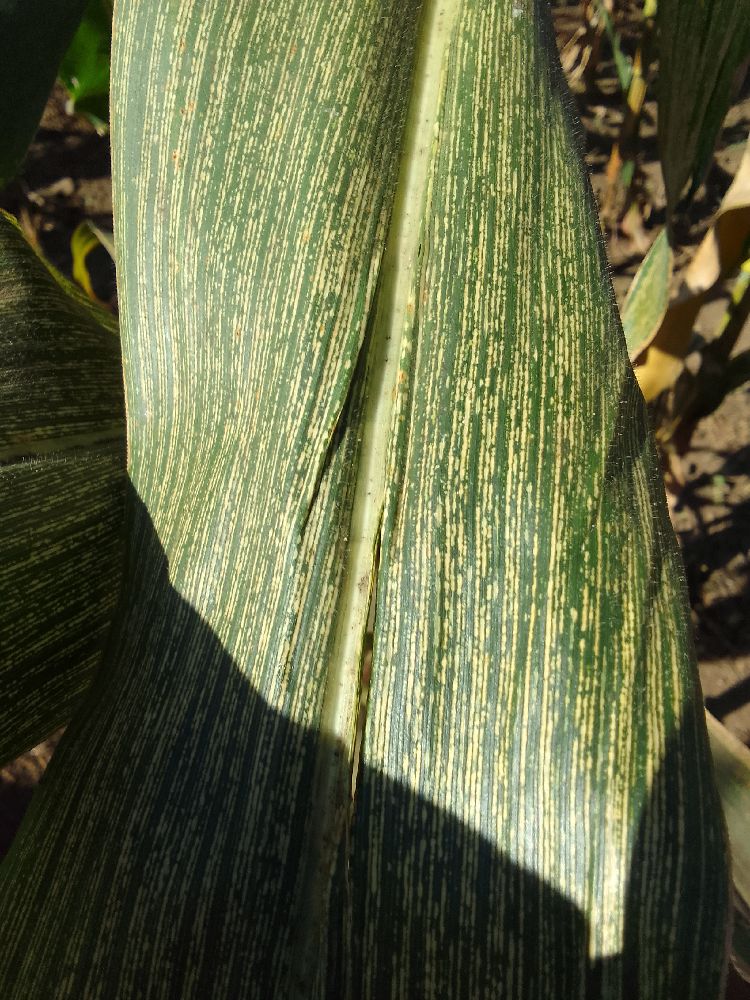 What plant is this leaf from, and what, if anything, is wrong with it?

maize, maize streak virus
